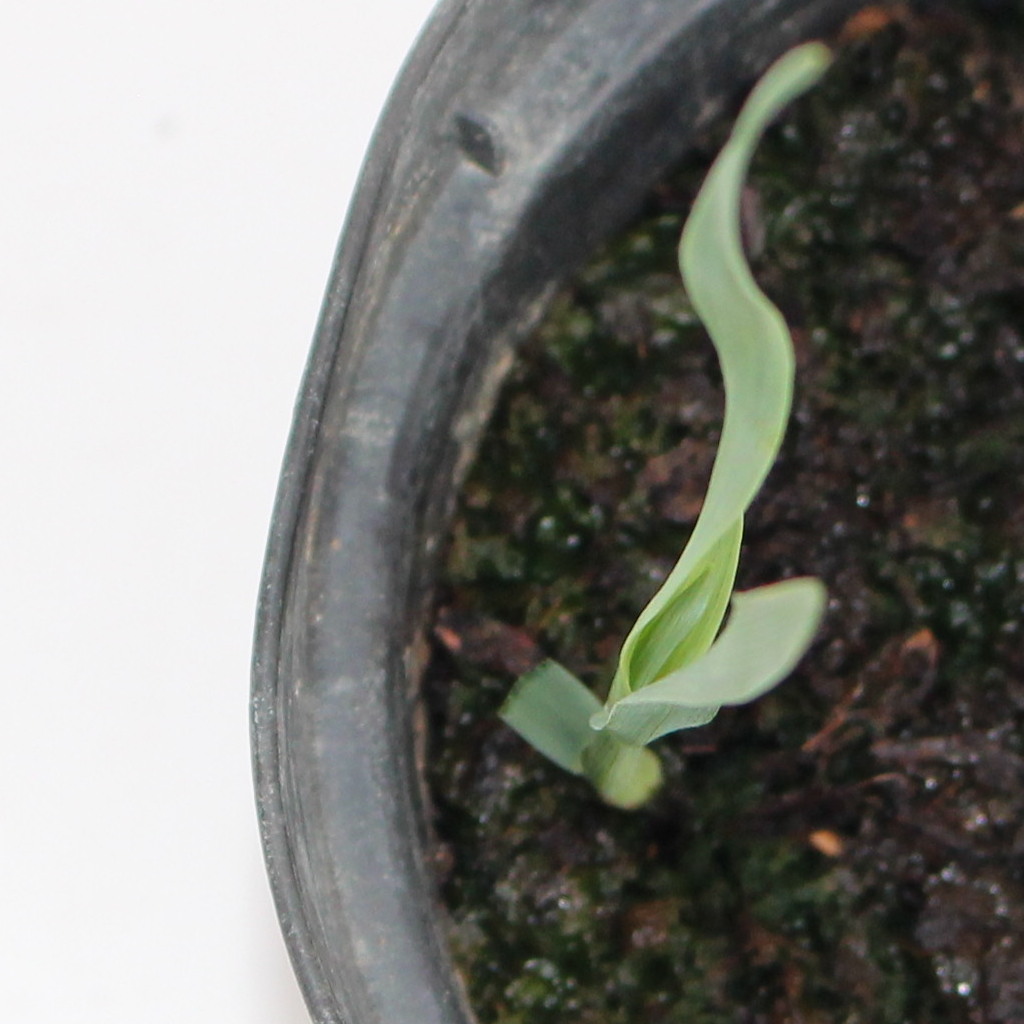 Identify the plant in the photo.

Avena sterilis
